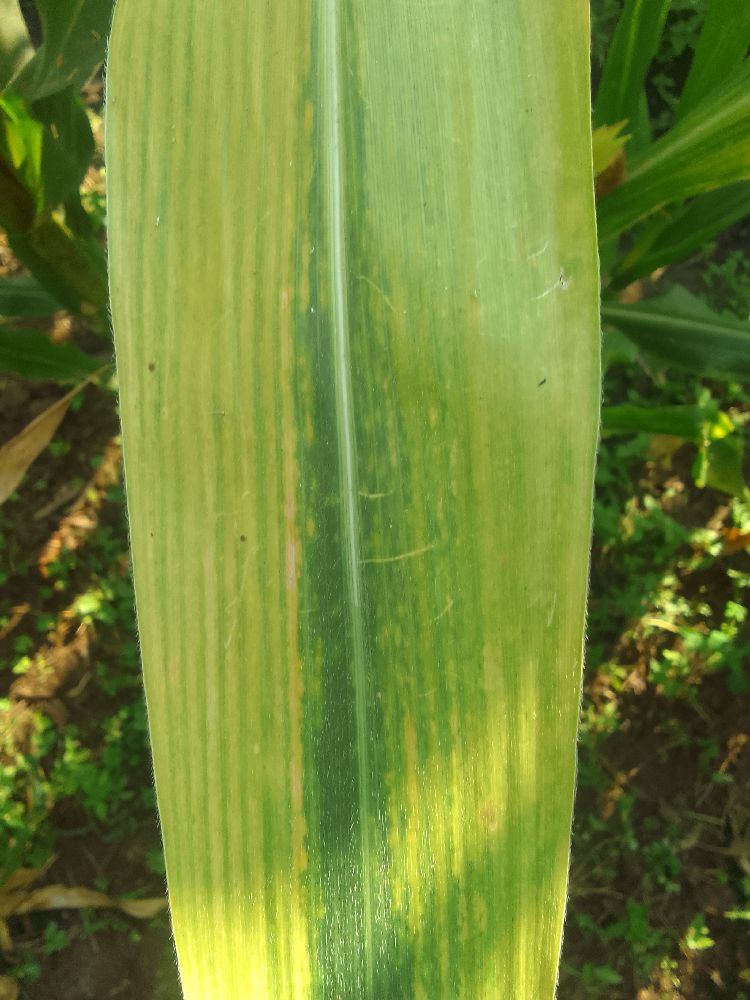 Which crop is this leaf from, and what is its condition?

maize, maize lethal necrosis
